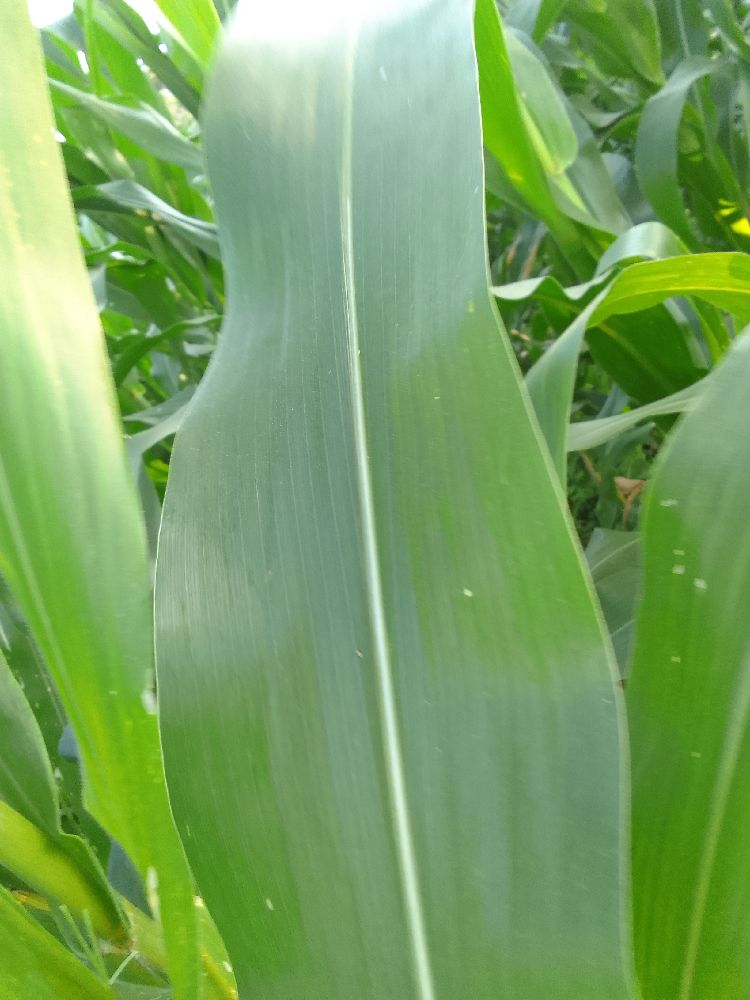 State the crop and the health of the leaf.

maize, healthy
